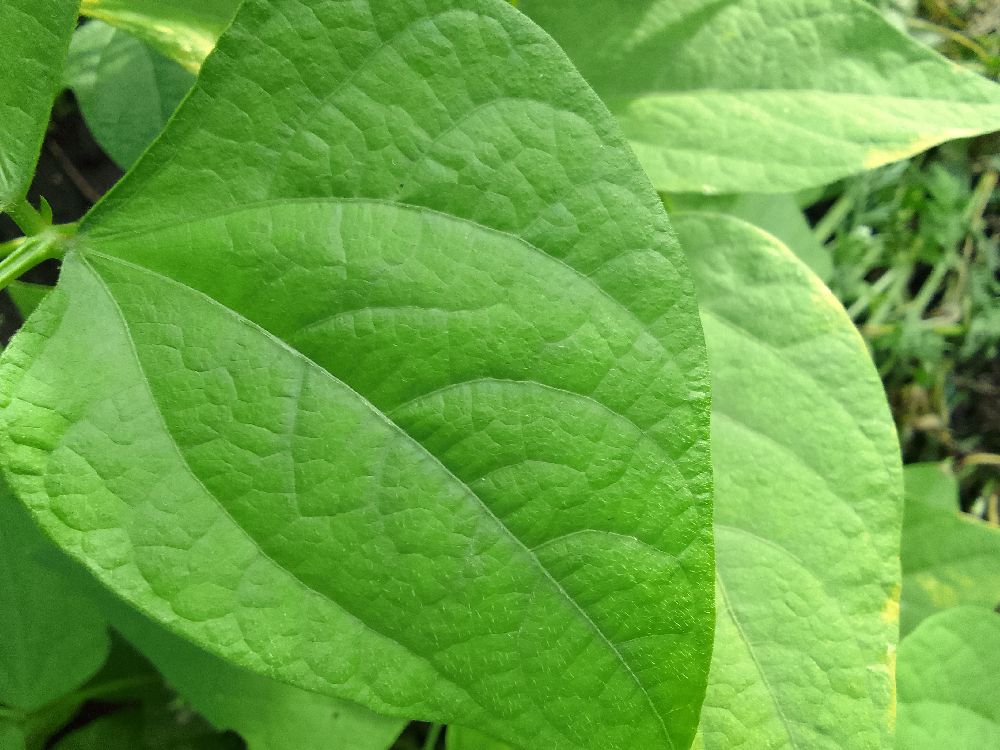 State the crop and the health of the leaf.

common bean, healthy
